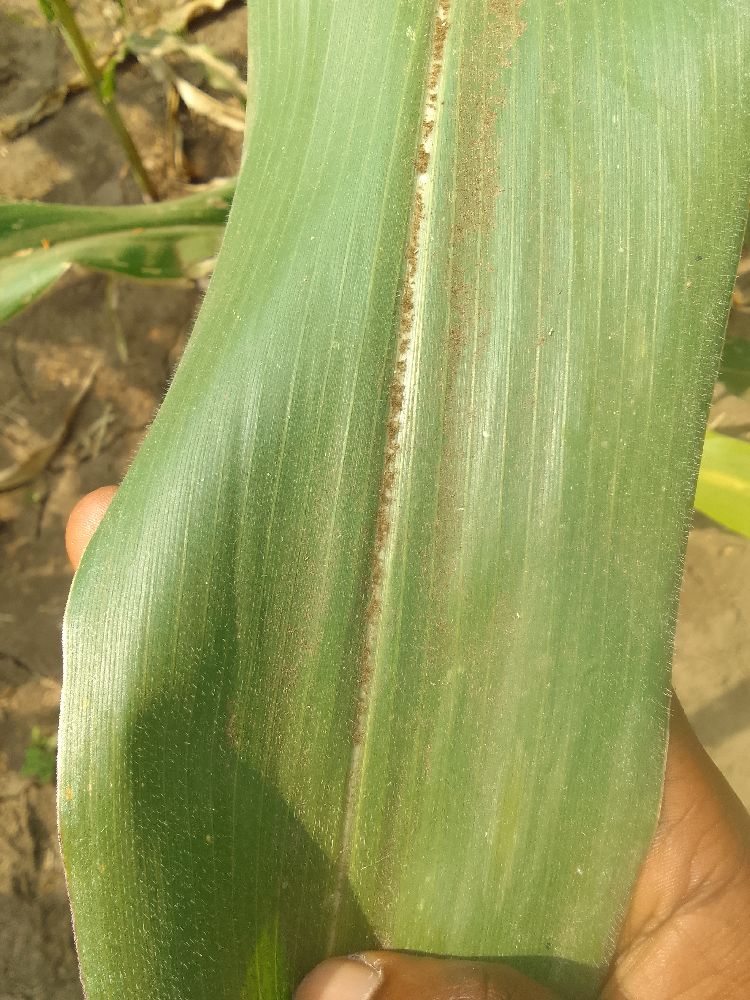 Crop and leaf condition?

maize, healthy
